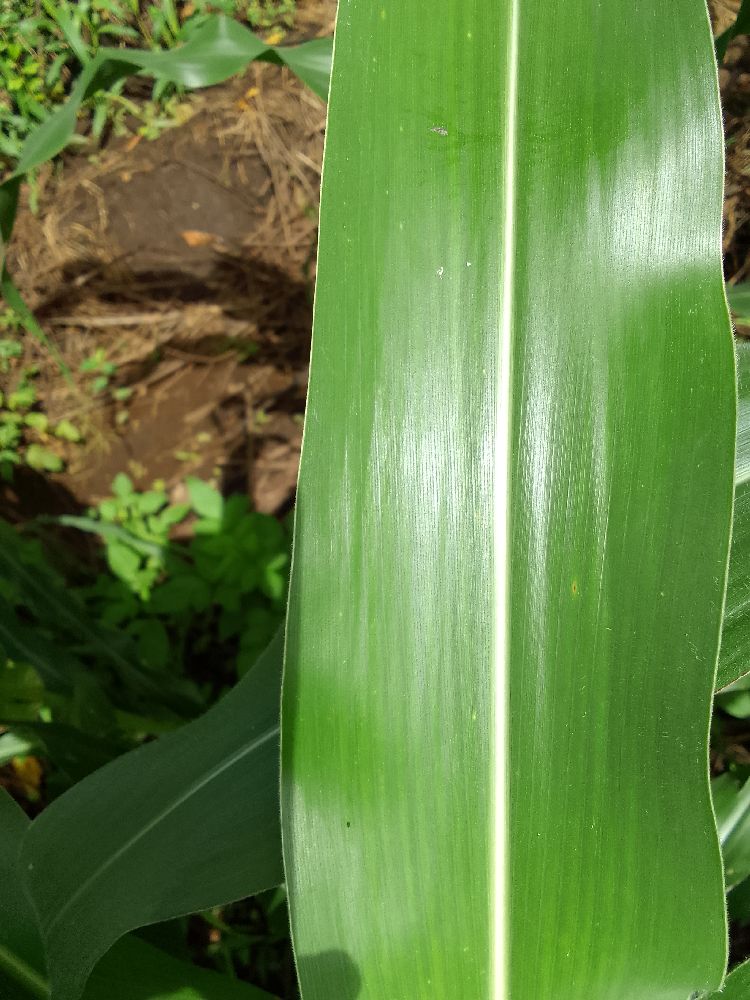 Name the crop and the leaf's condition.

maize, healthy
